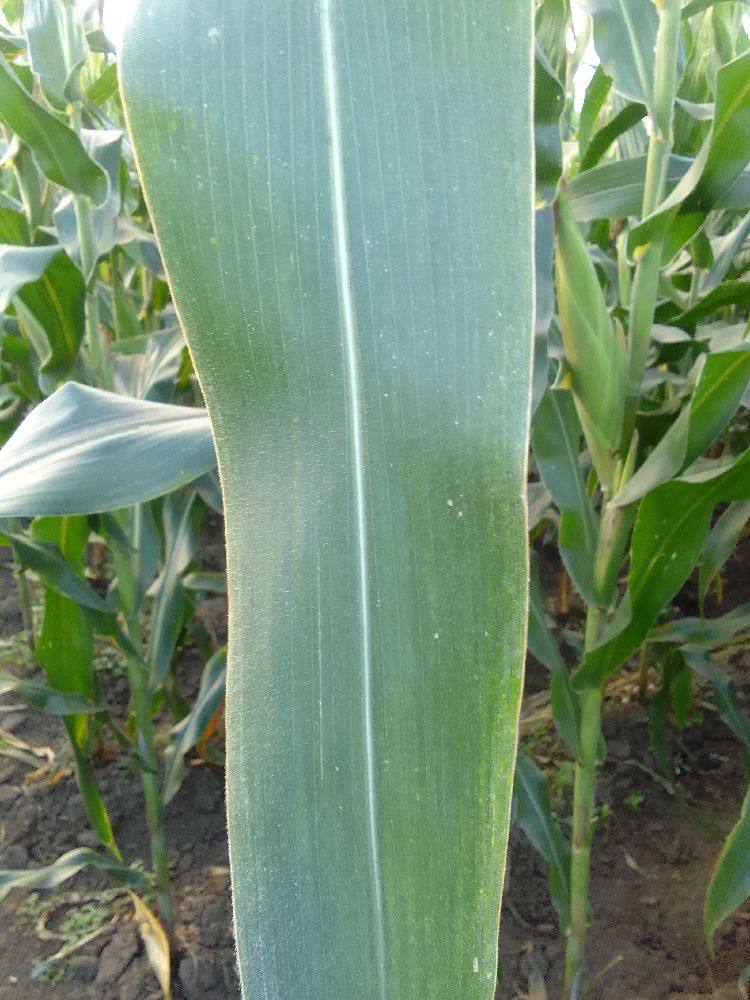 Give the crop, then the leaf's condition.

maize, healthy
